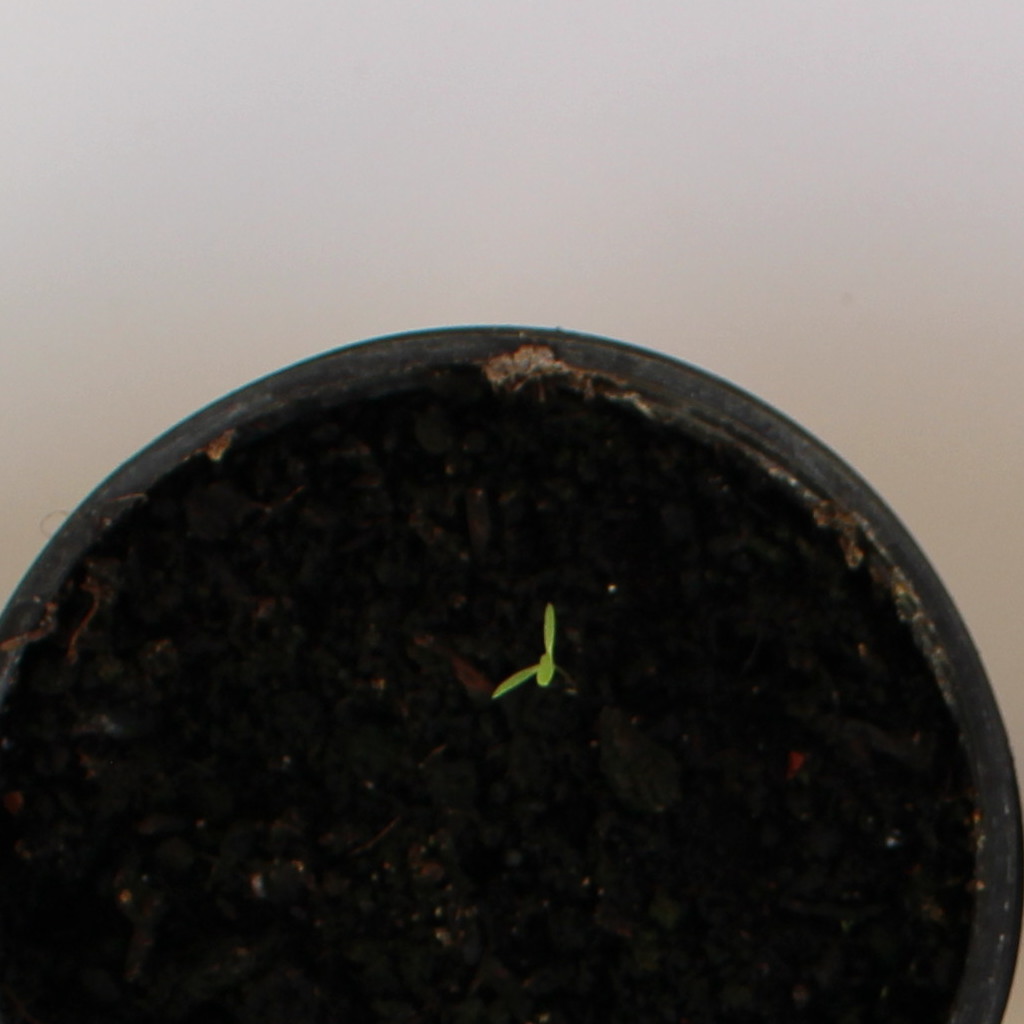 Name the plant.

Papaver rhoeas
